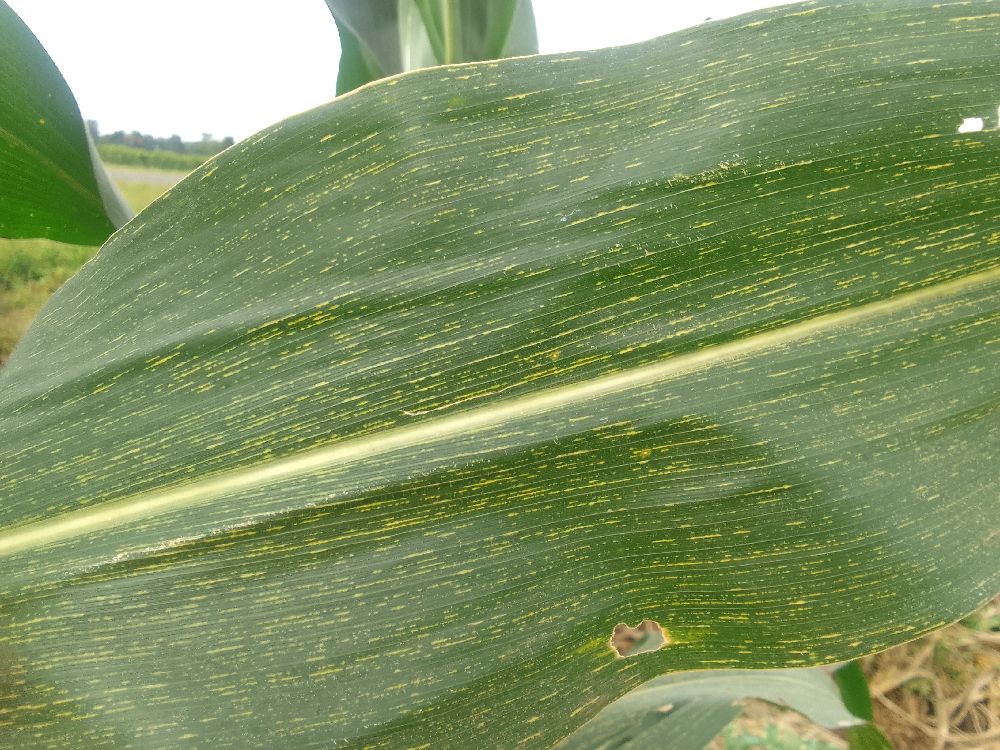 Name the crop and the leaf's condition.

maize, maize streak virus
